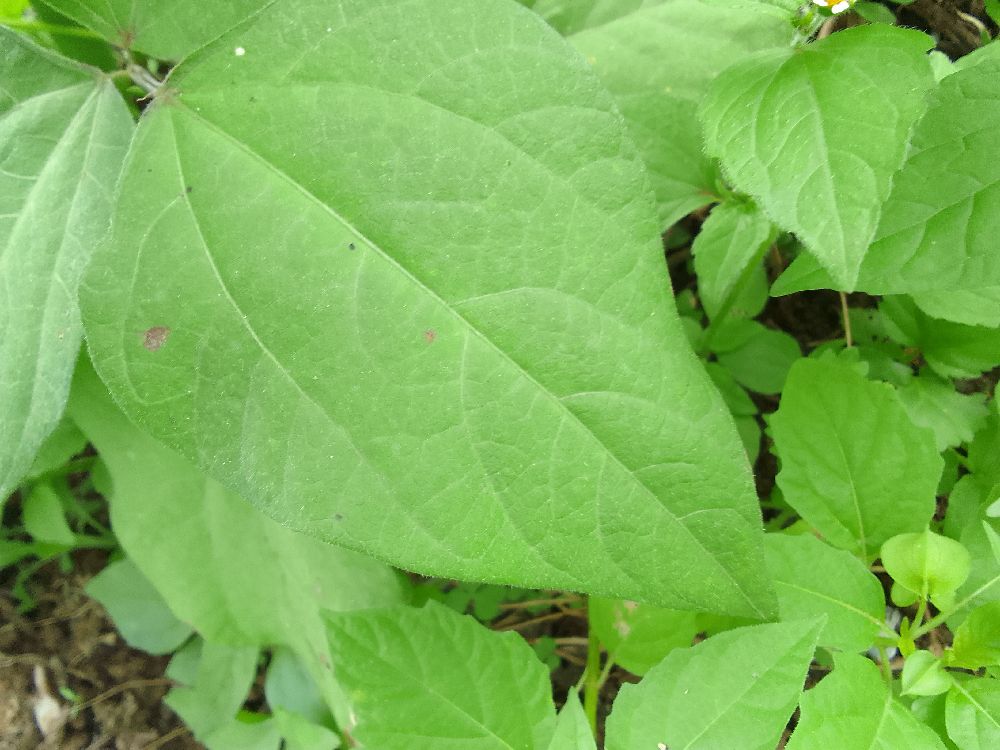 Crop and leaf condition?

common bean, healthy
